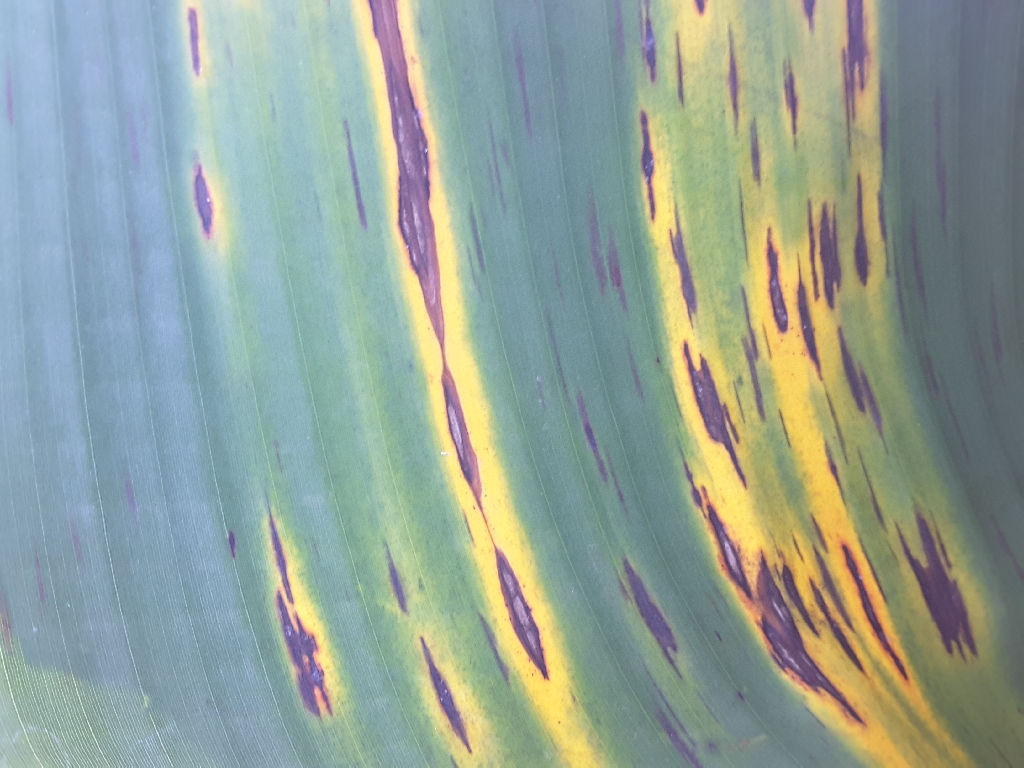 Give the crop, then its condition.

banana, black sigatoka
